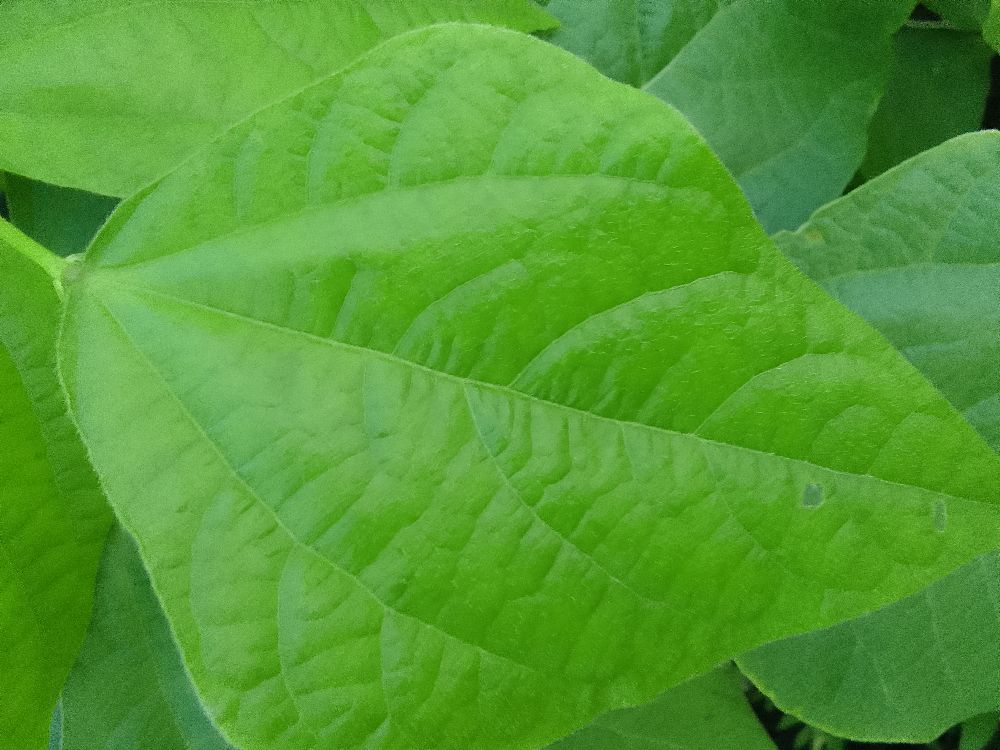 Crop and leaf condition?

common bean, healthy
